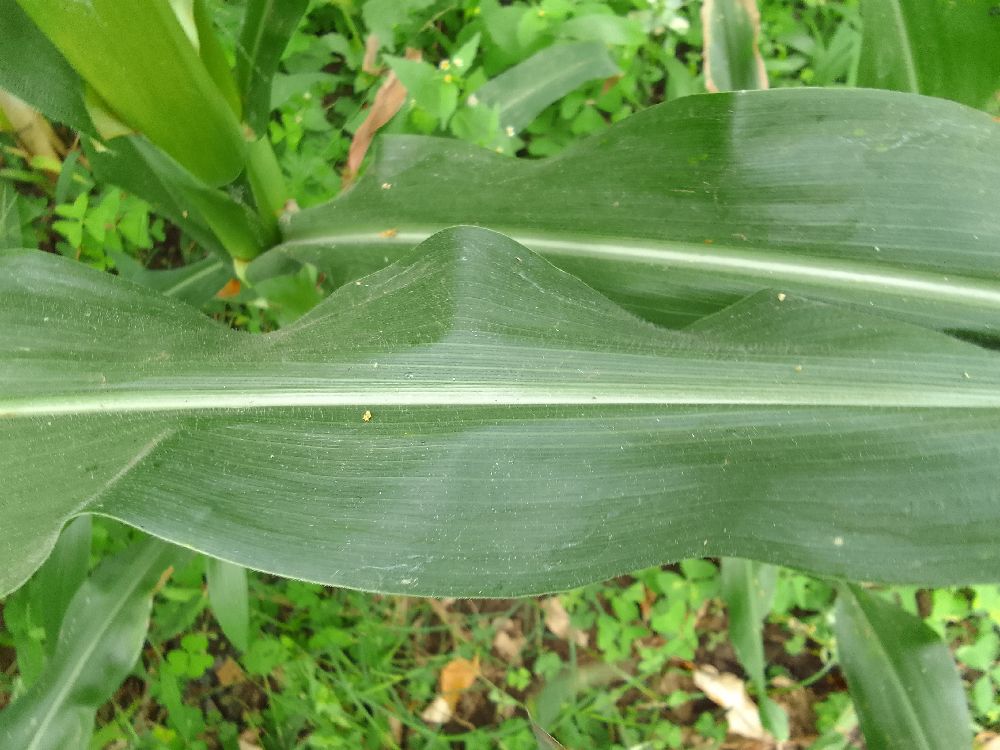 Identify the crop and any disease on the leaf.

maize, healthy
